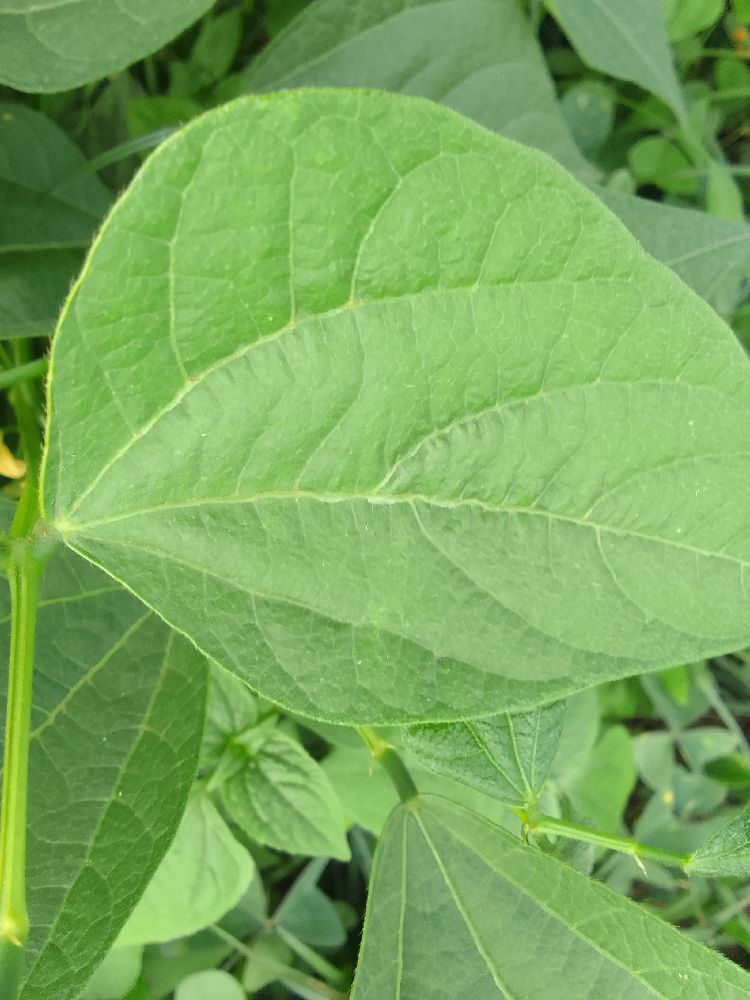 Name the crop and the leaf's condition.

common bean, healthy
